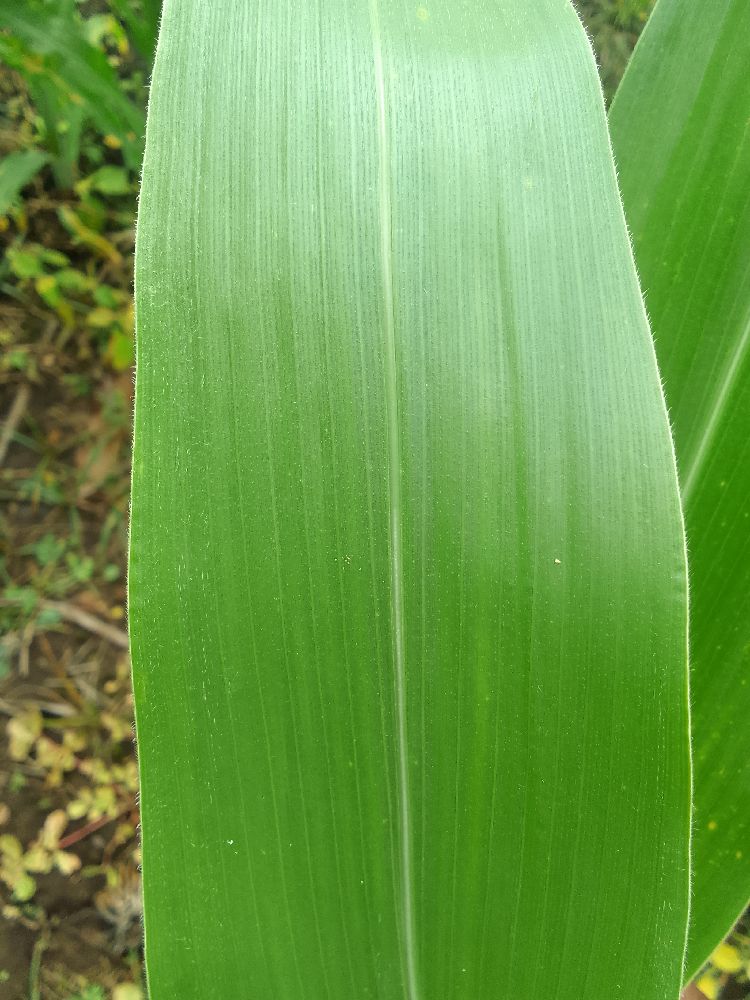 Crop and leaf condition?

maize, healthy
